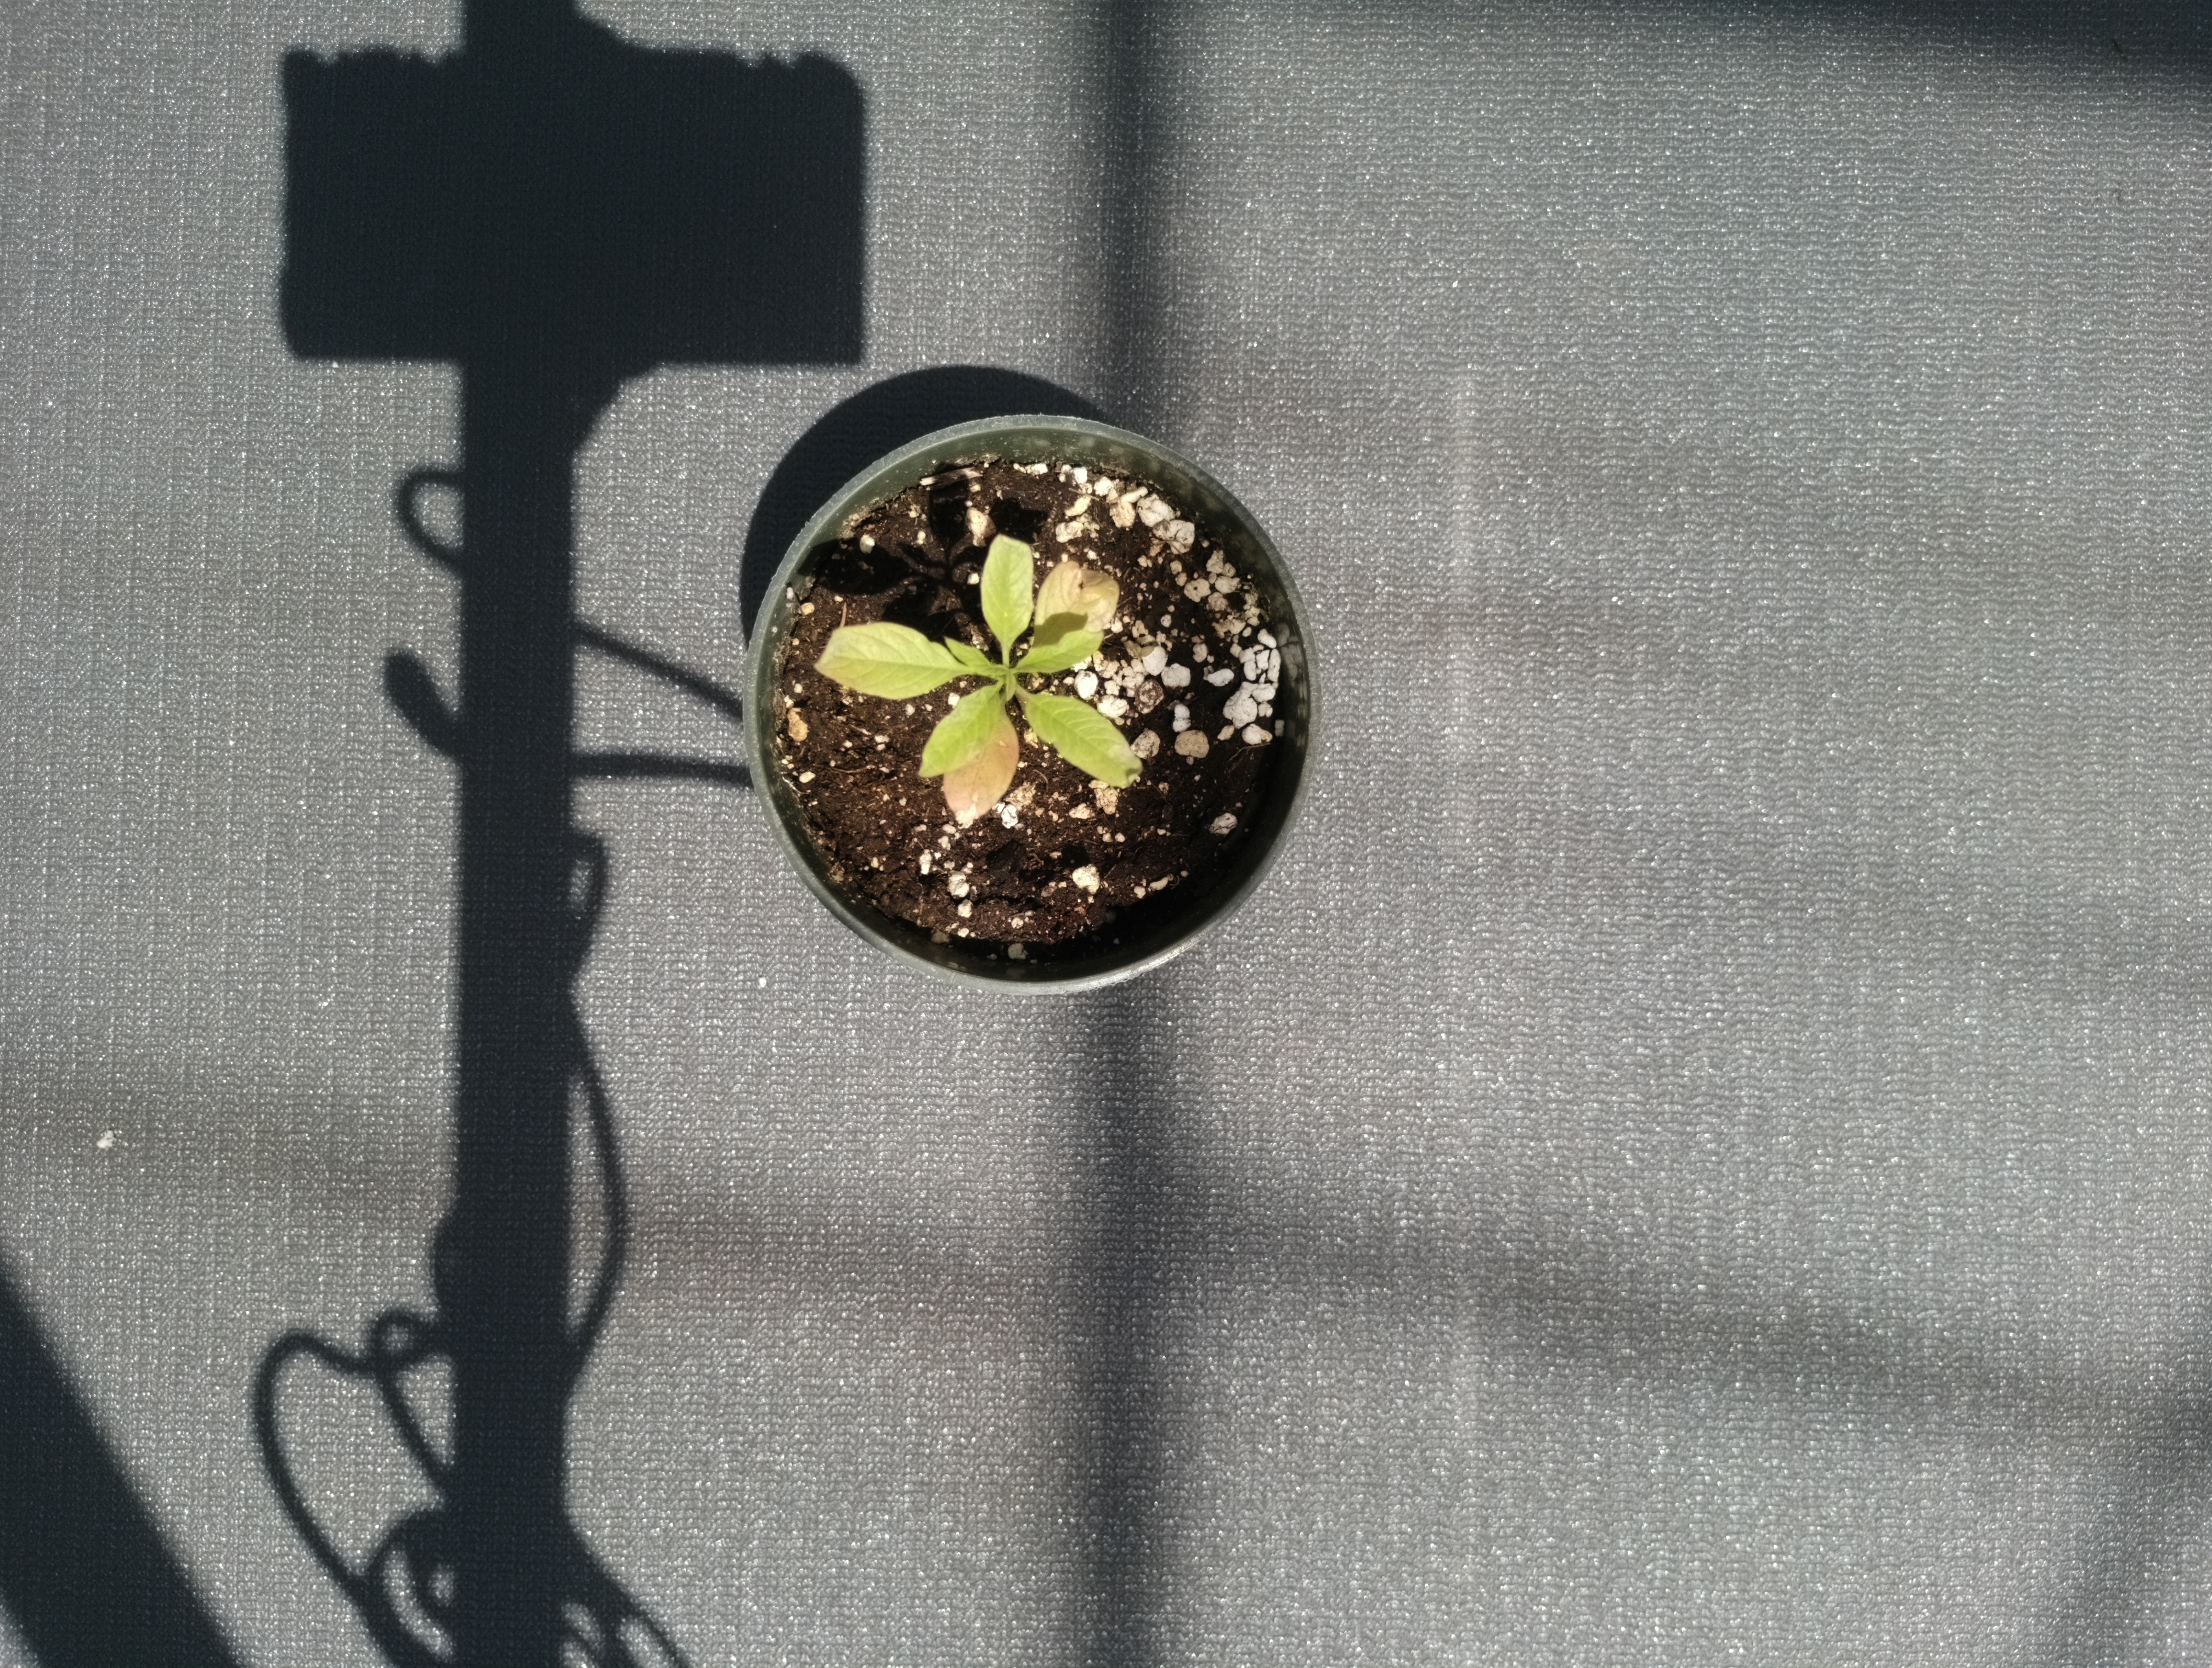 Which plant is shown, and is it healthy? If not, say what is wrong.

waterhemp, chlorosis only
